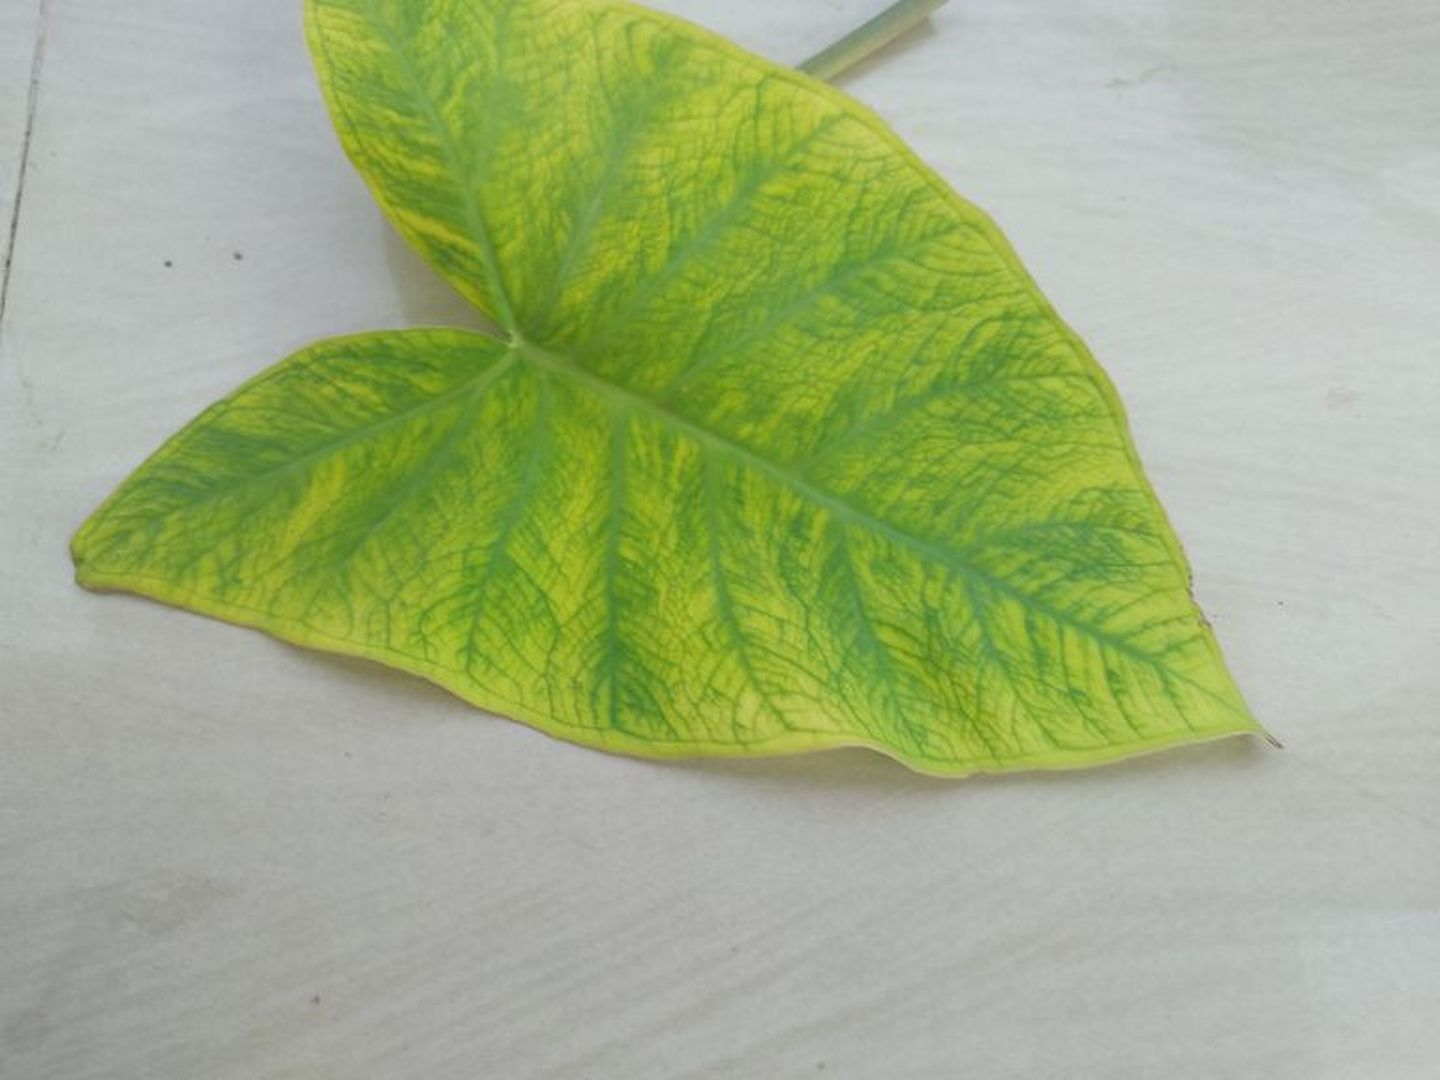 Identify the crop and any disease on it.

taro, mosaic
